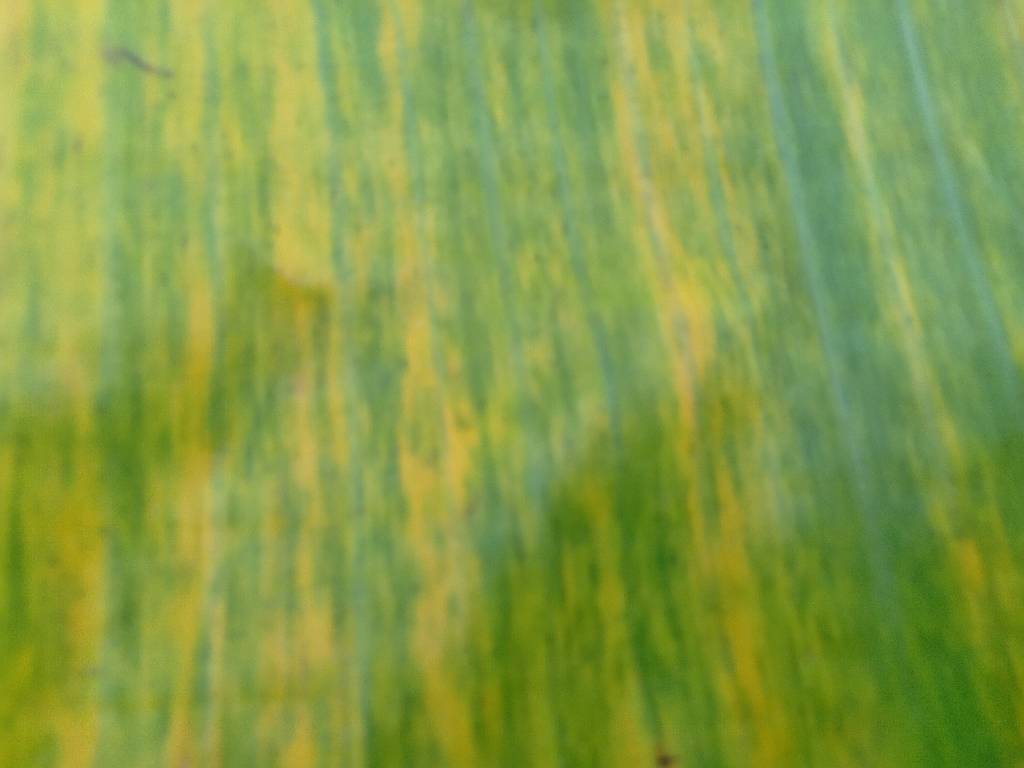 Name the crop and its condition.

banana, fusarium wilt race 1
